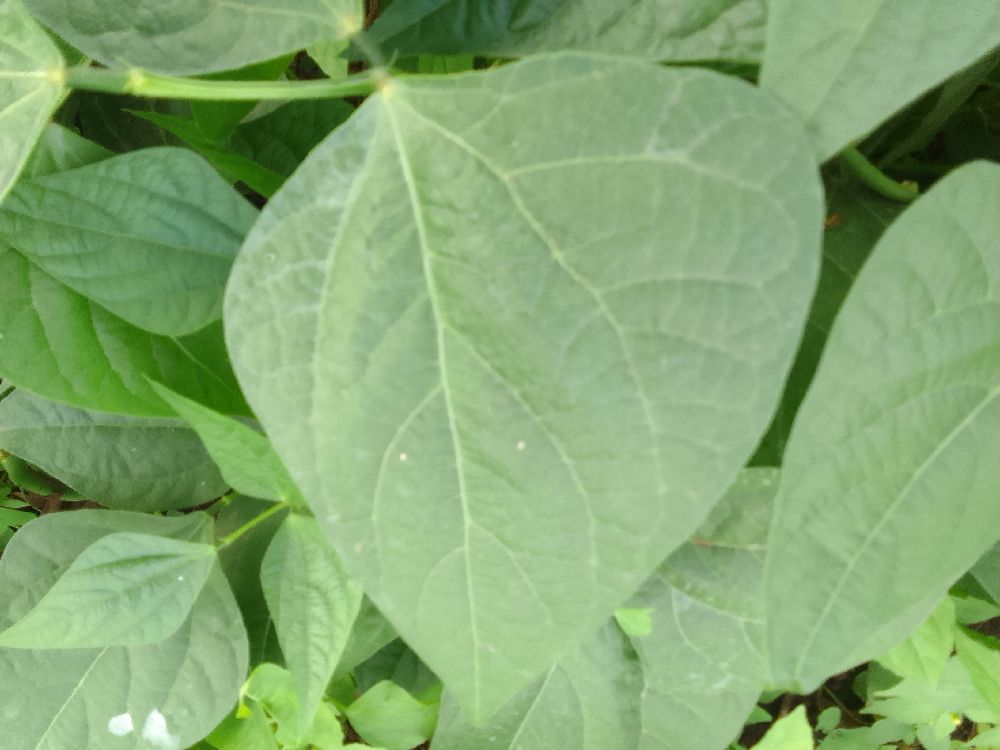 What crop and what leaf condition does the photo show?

common bean, healthy
